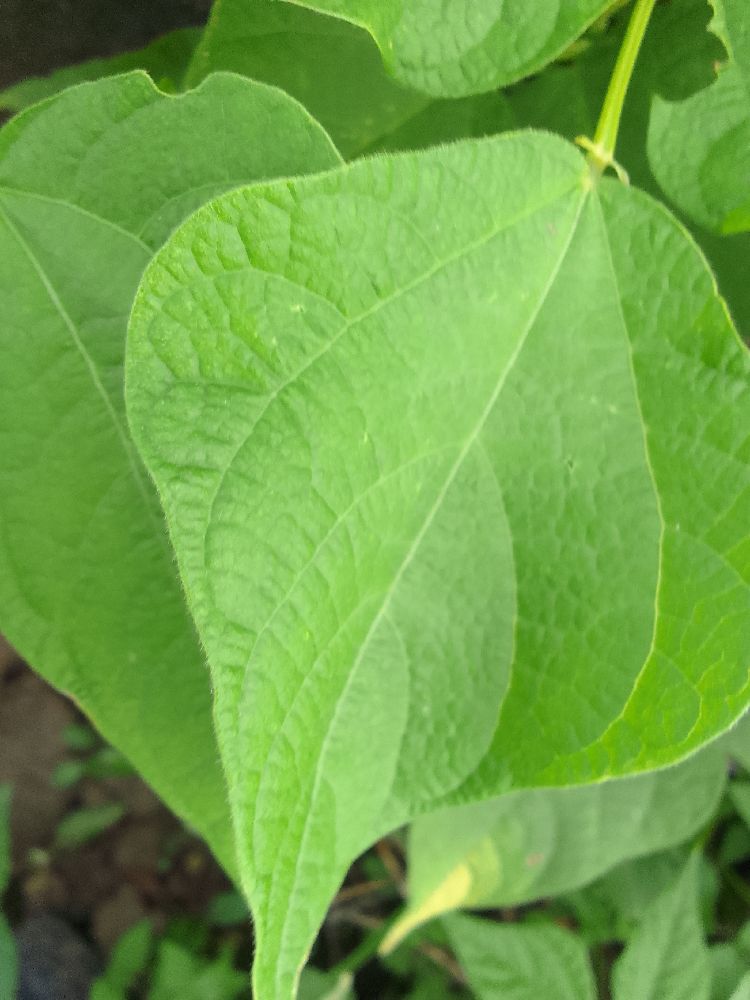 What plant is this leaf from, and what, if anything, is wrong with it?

common bean, healthy
